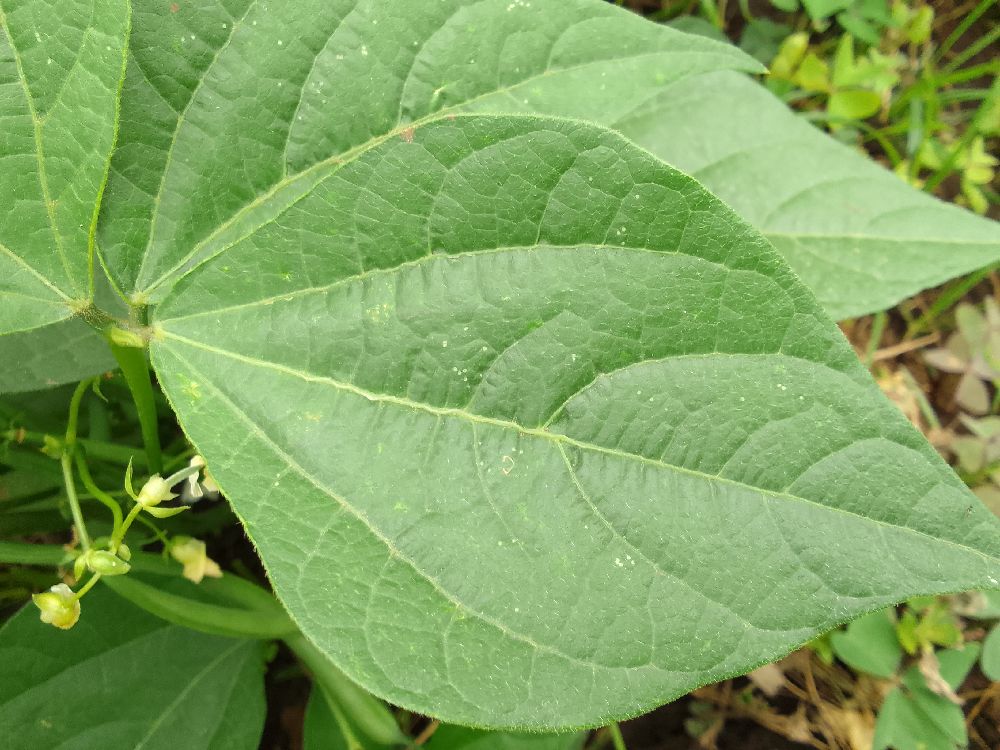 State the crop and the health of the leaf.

common bean, healthy
